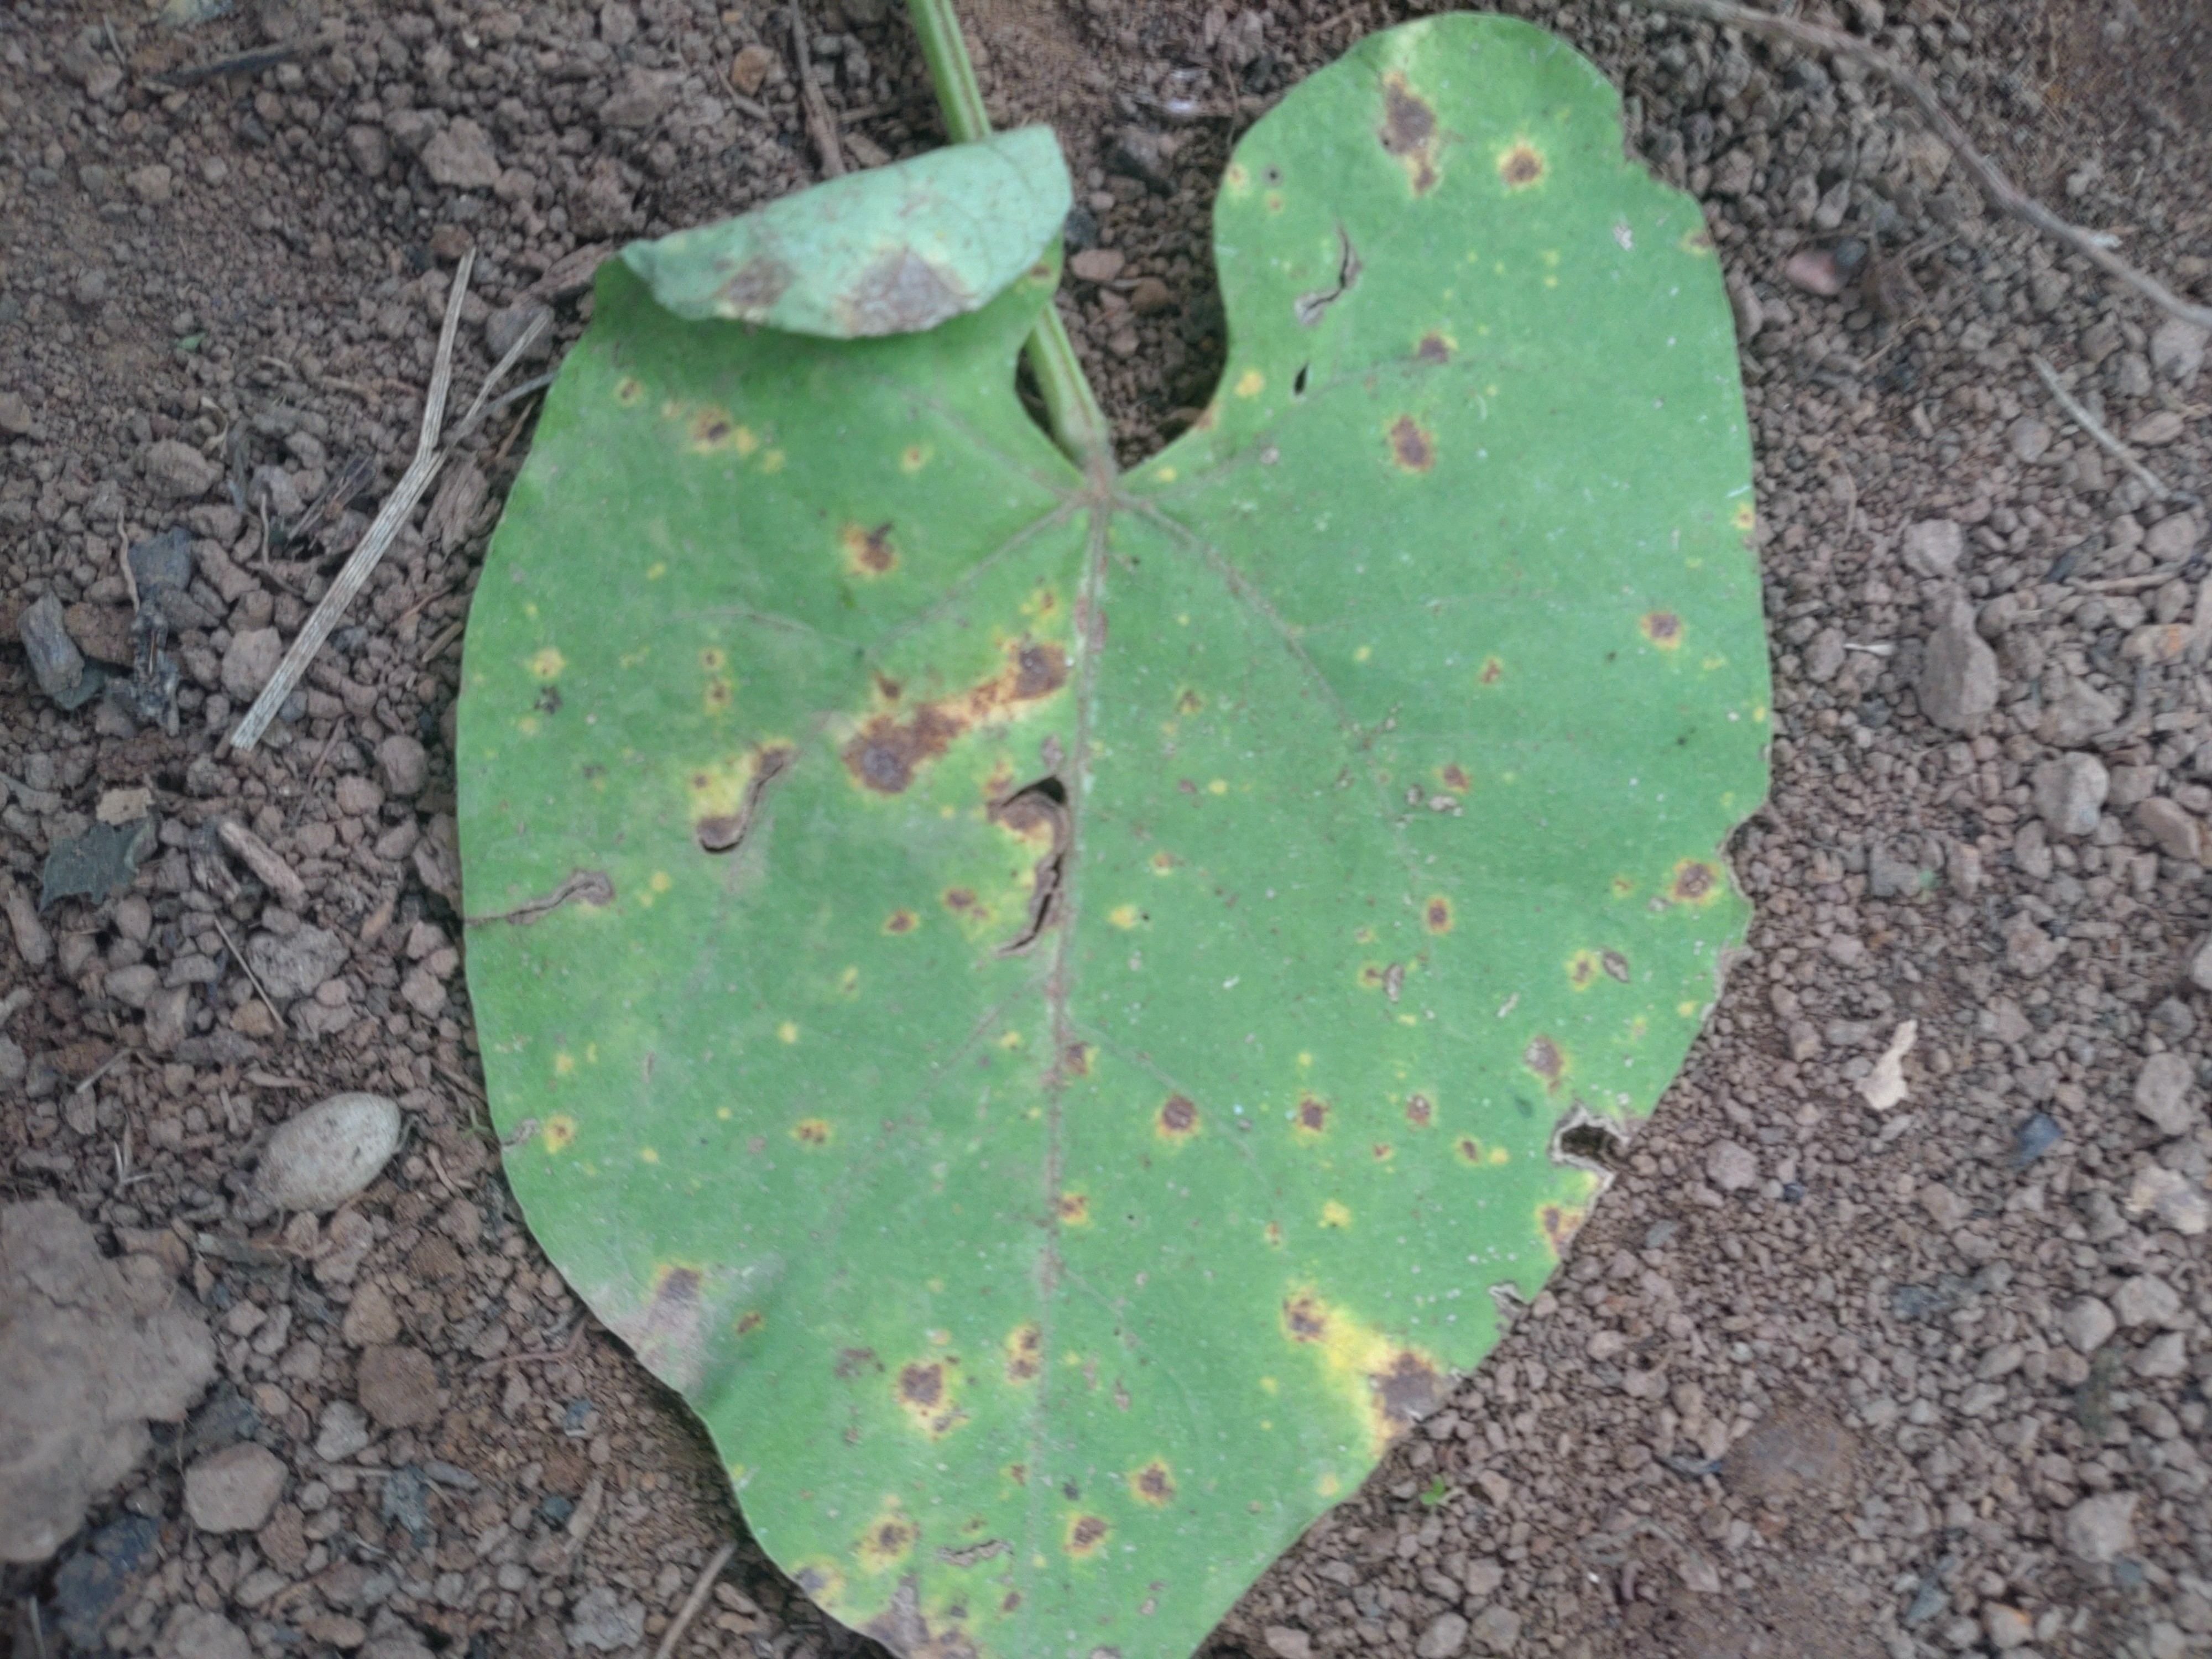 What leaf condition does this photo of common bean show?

rust
